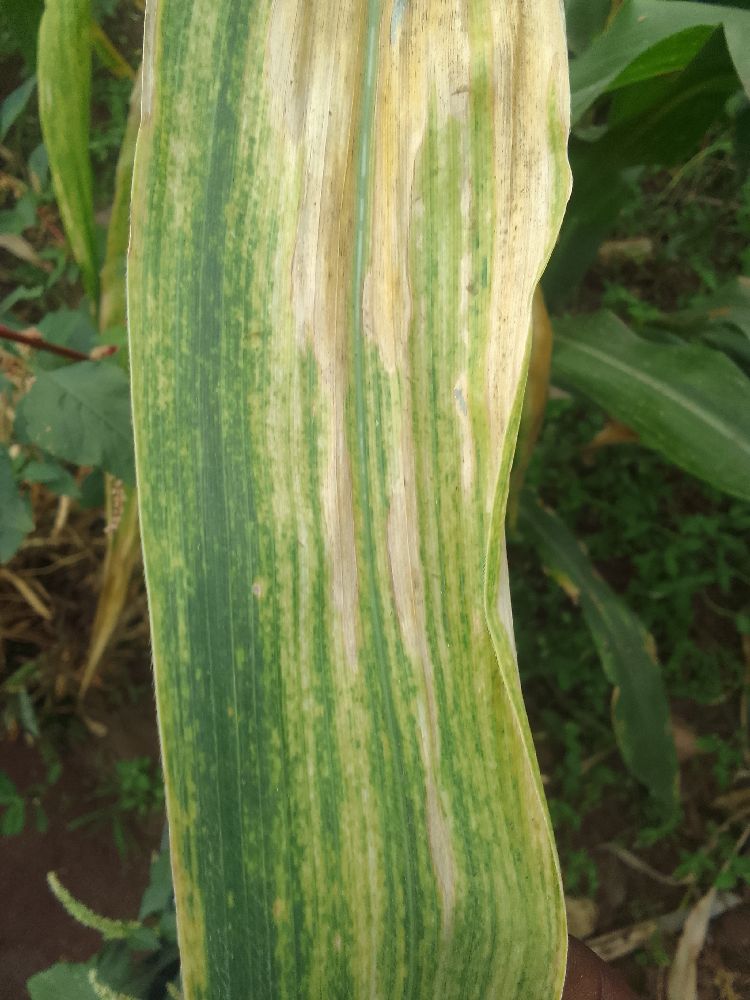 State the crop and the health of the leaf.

maize, maize lethal necrosis
